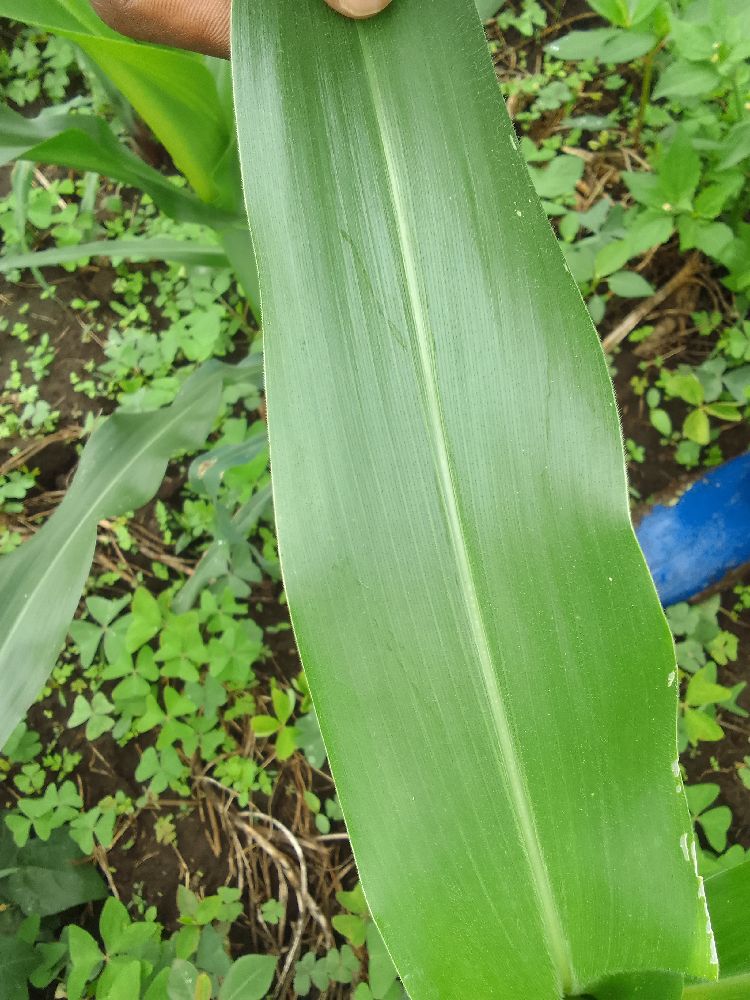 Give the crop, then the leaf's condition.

maize, healthy
